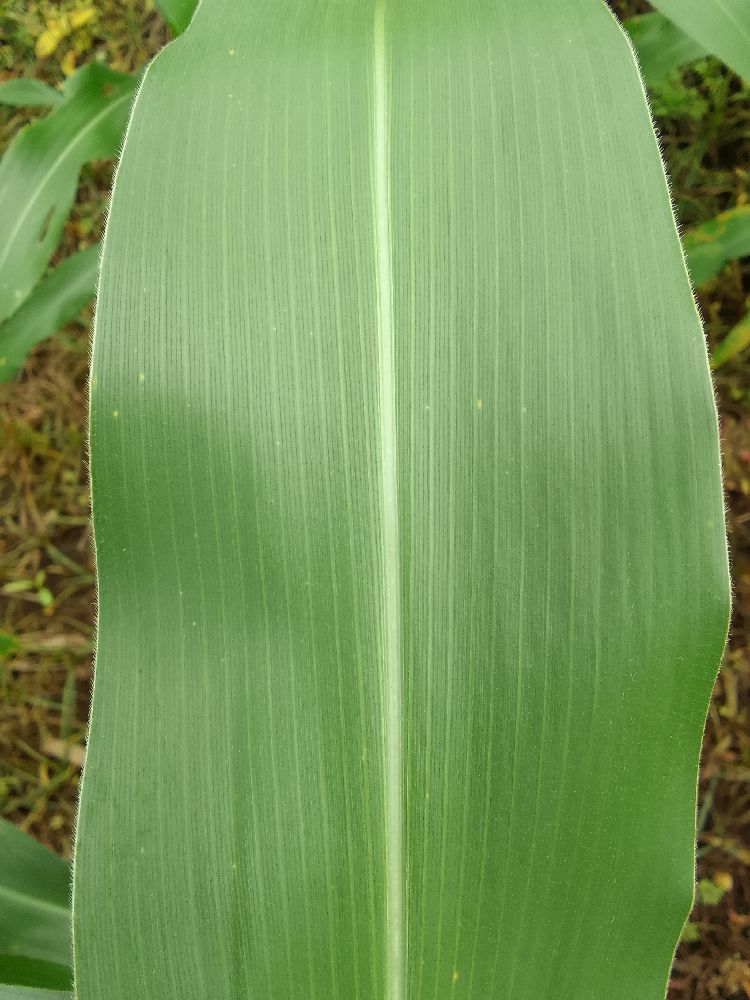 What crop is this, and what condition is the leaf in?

maize, healthy
